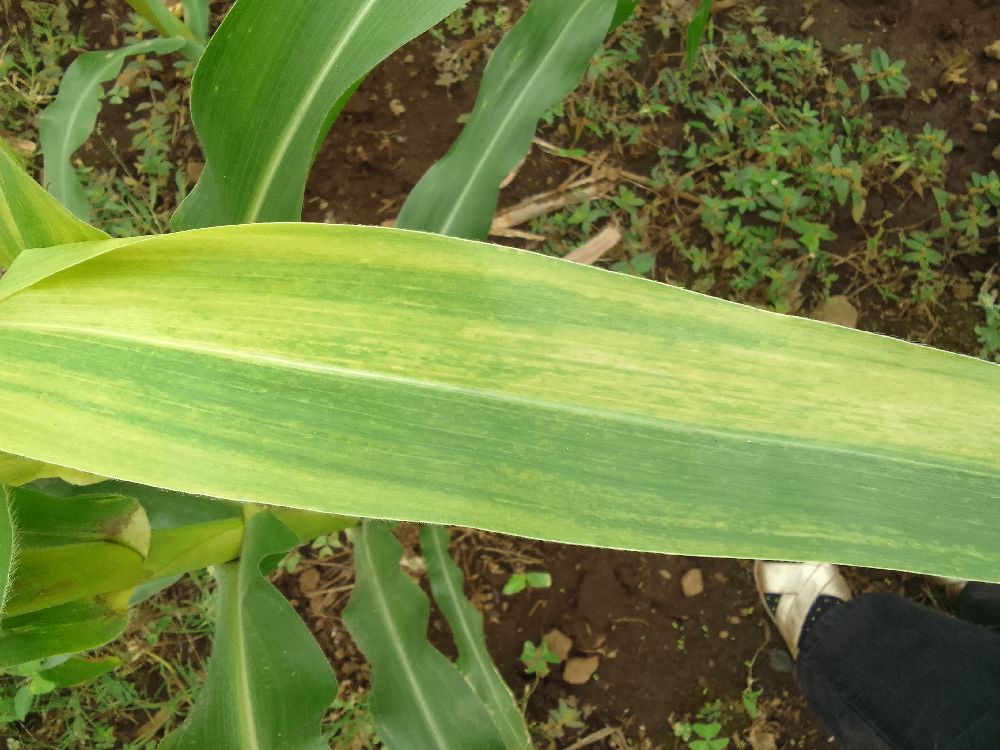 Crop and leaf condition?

maize, maize lethal necrosis
